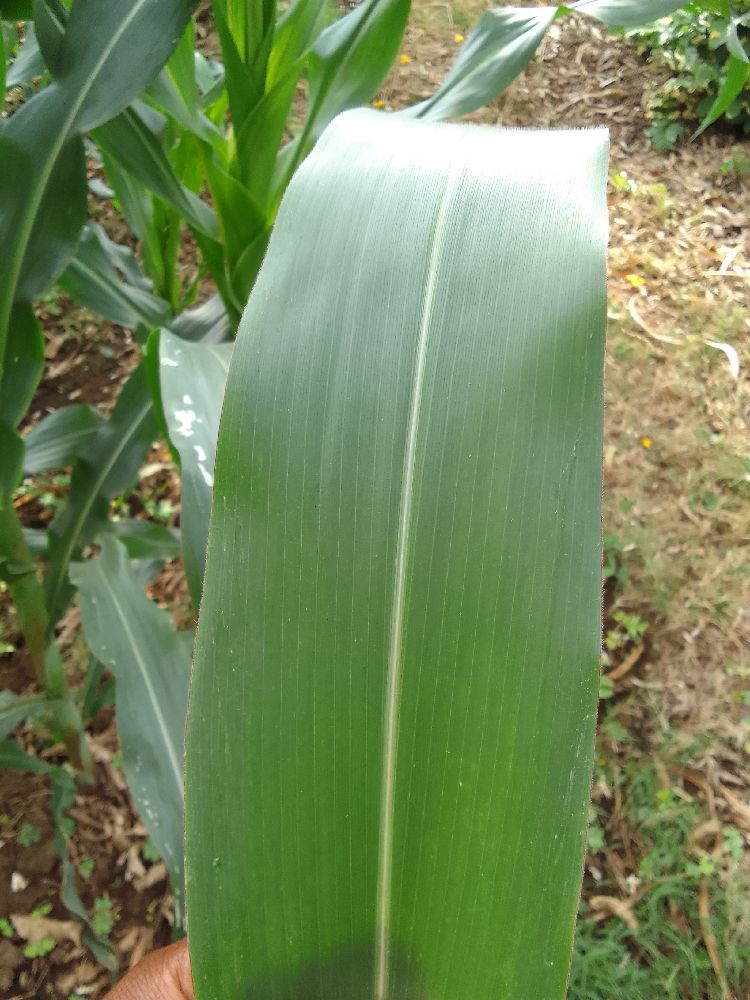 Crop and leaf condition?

maize, healthy
